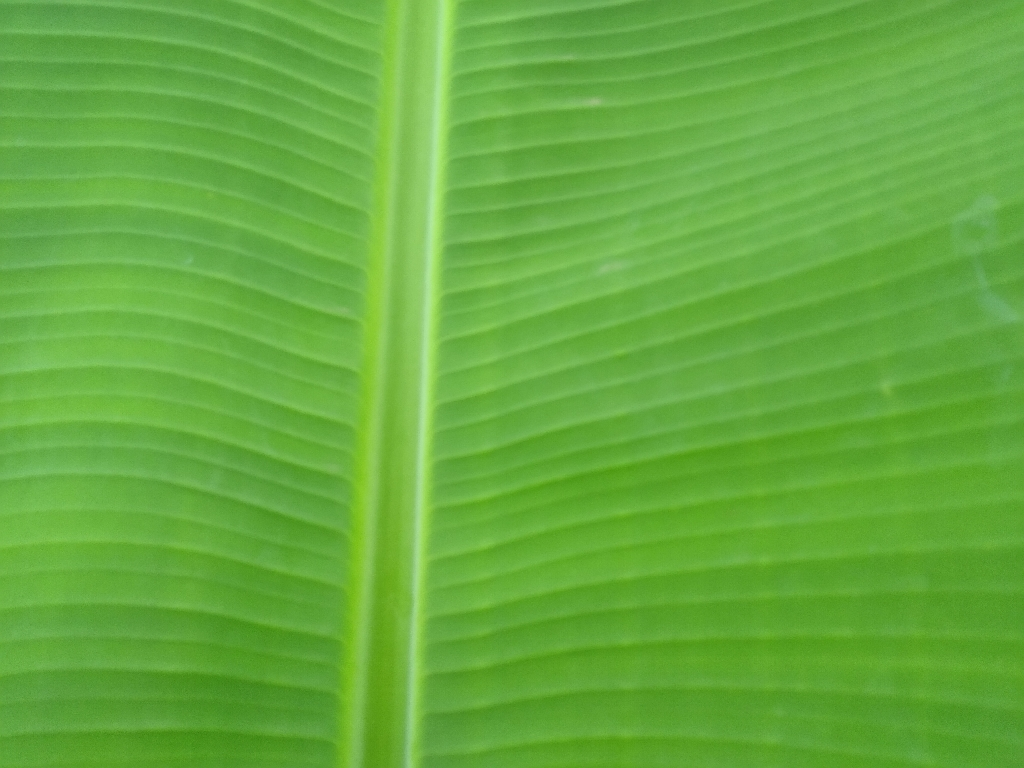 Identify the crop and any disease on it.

banana, healthy
